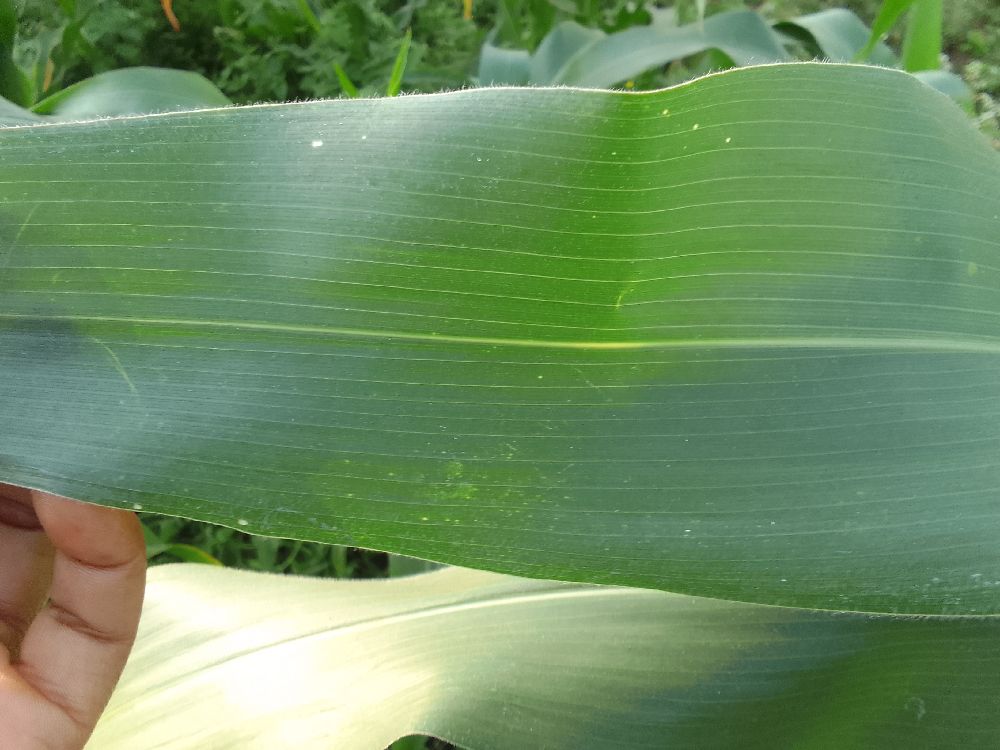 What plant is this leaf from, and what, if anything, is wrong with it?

maize, healthy
